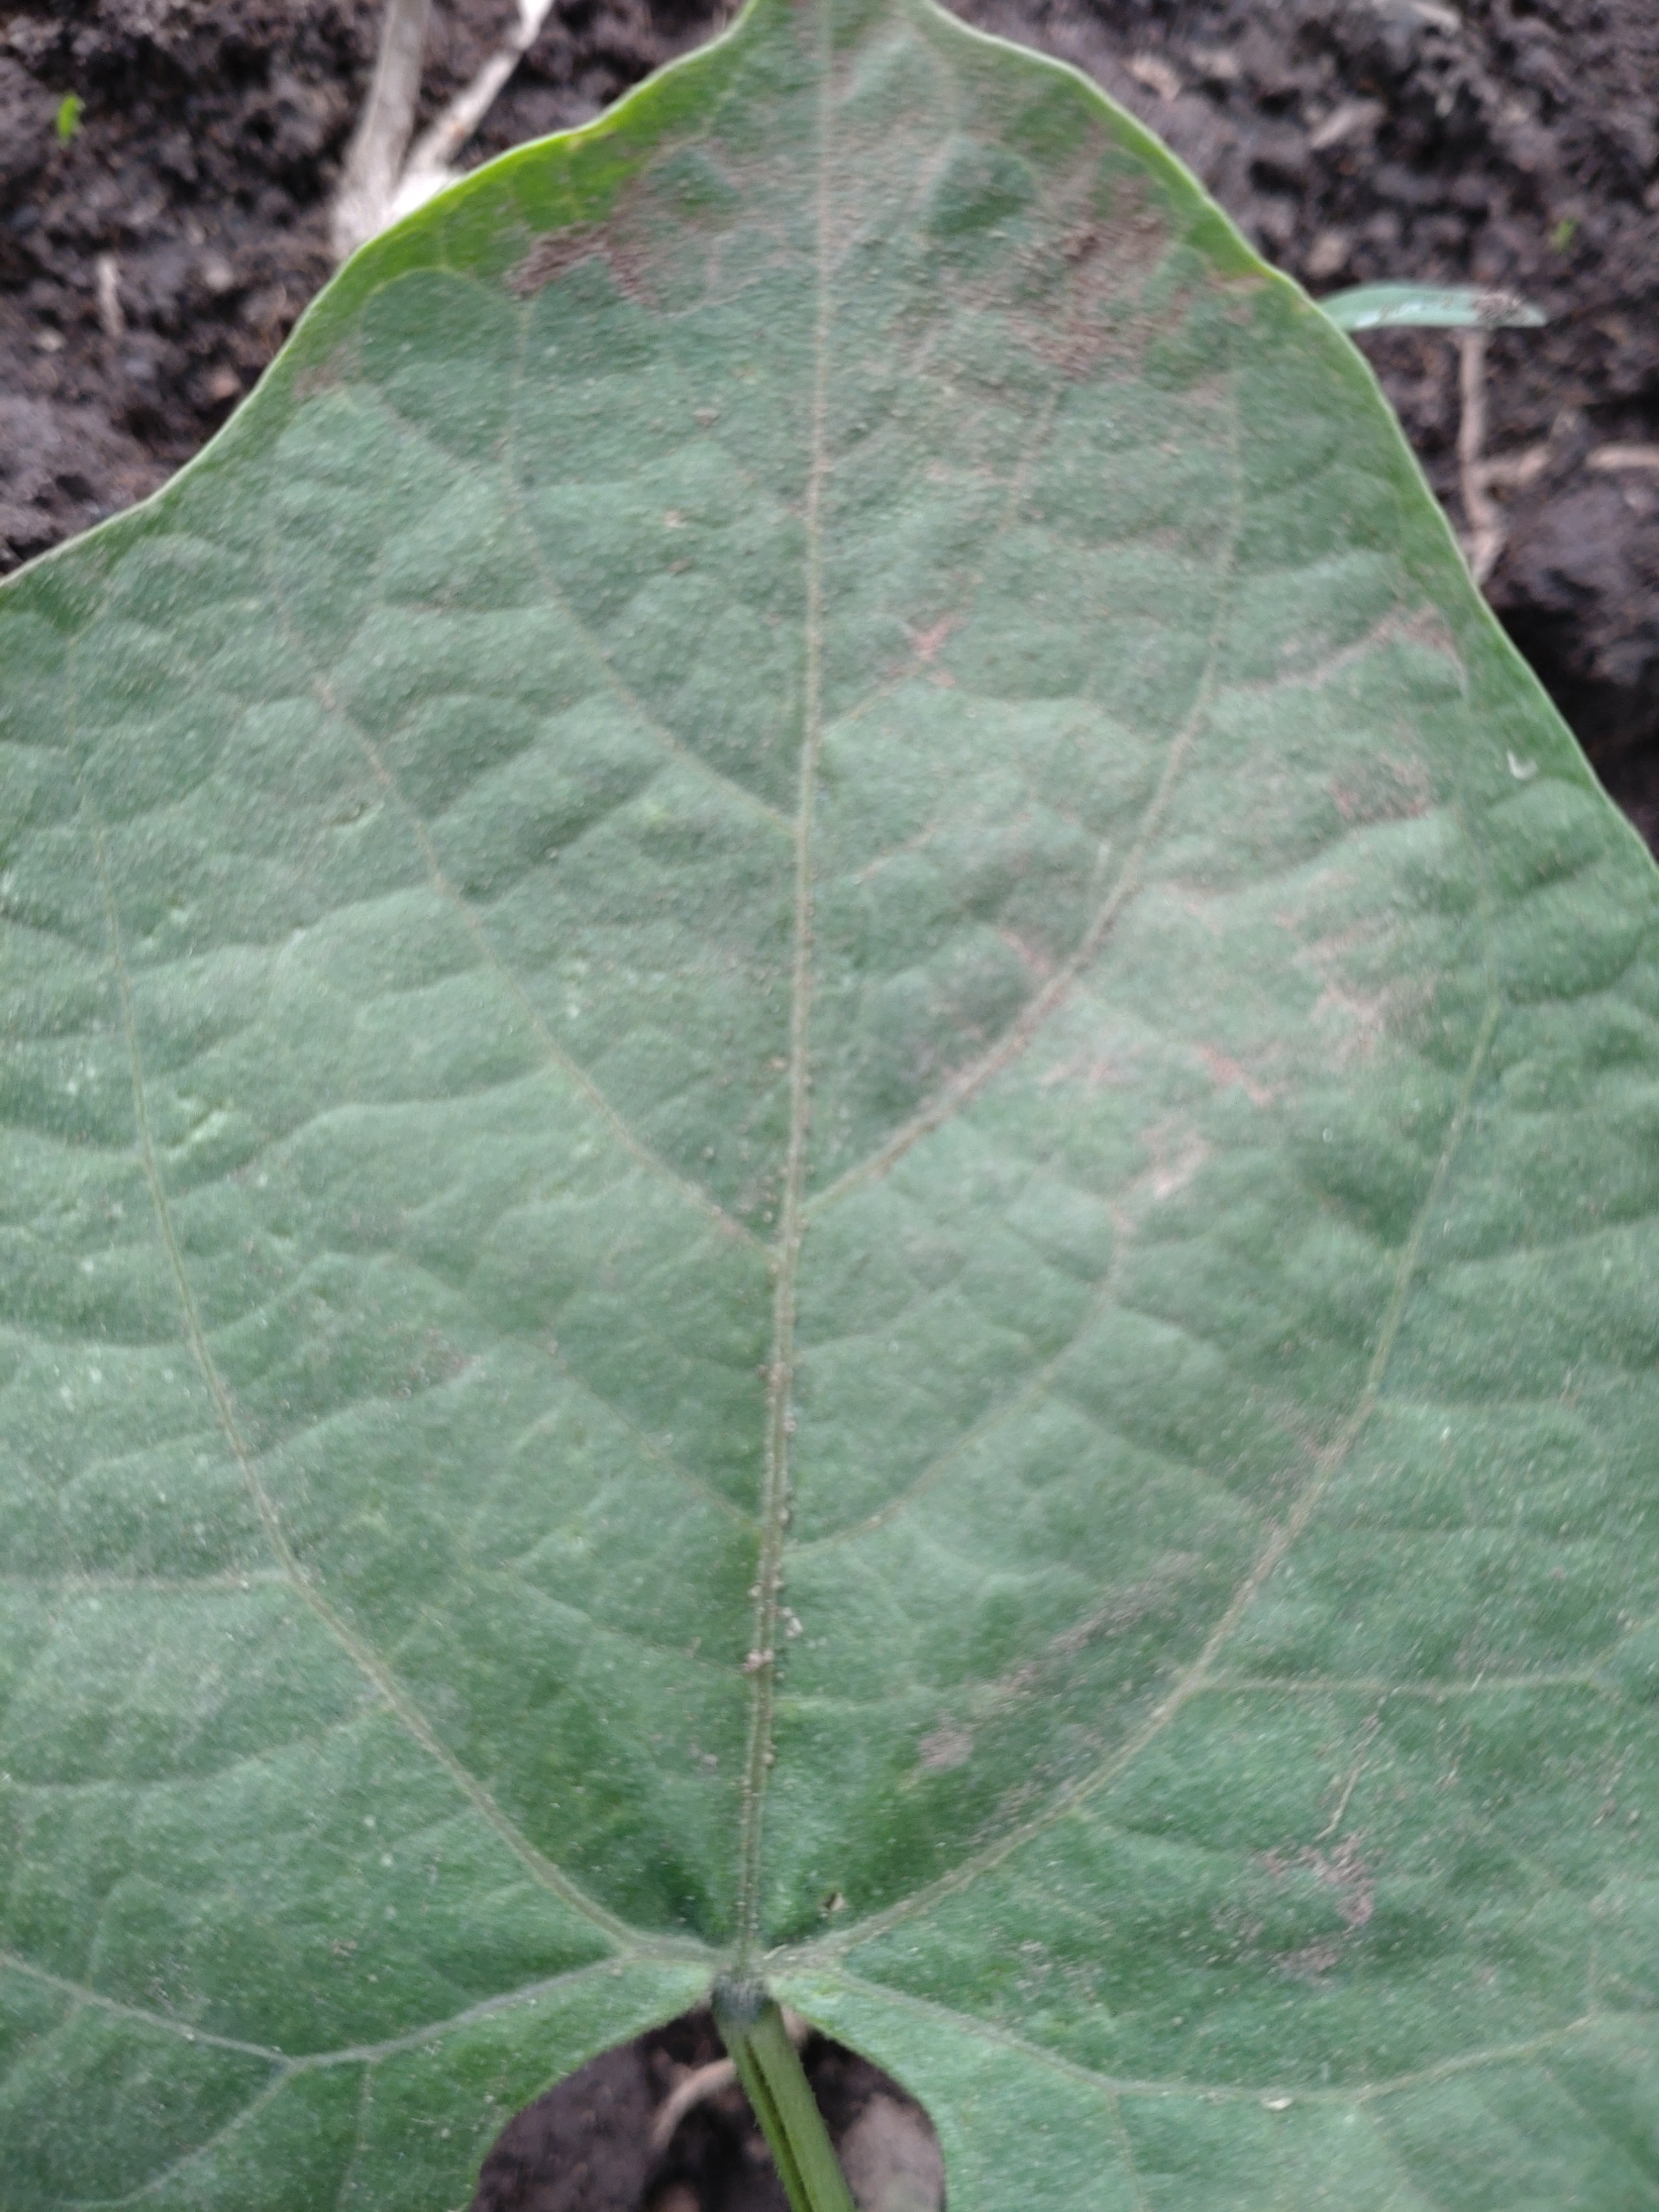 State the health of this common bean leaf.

healthy
